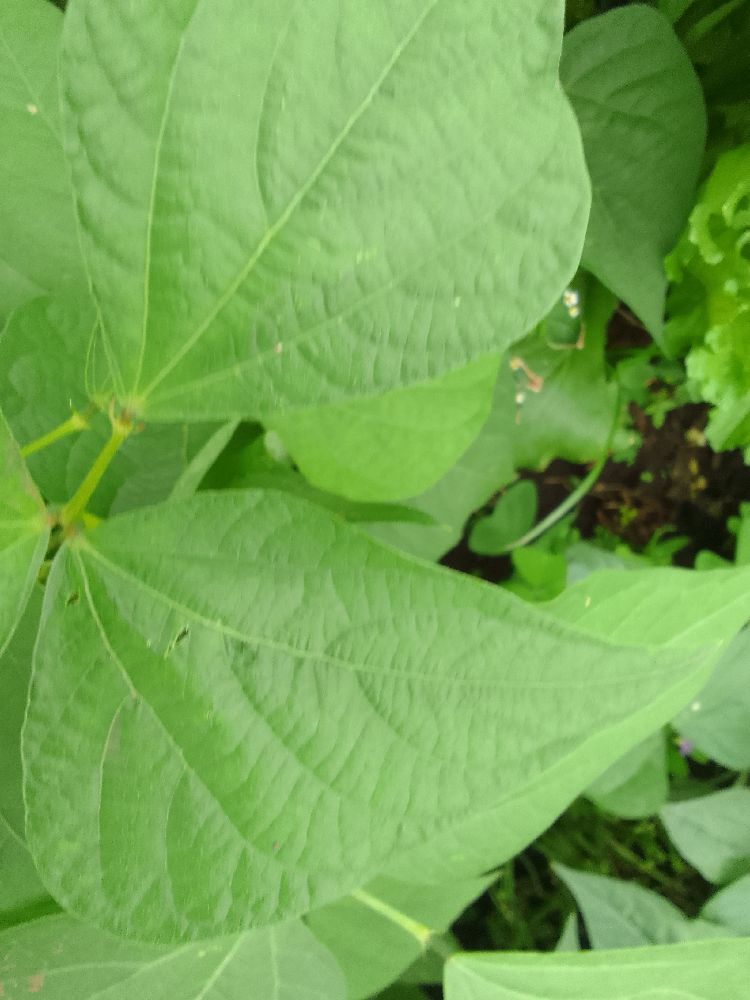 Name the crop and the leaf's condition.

common bean, healthy
